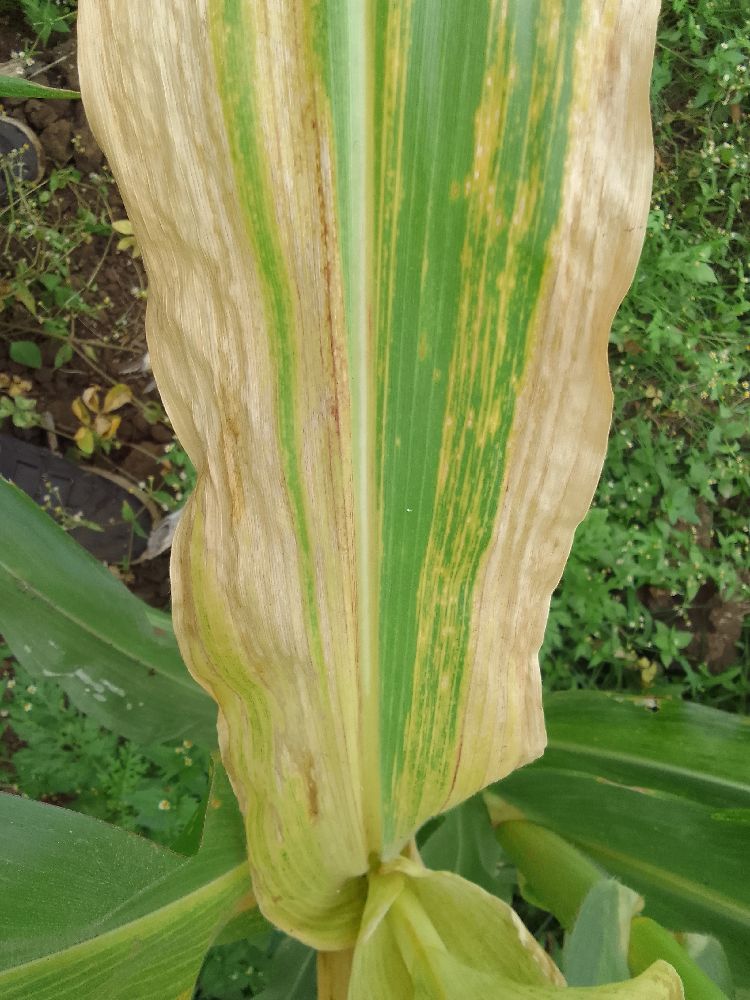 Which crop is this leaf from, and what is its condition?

maize, maize lethal necrosis
